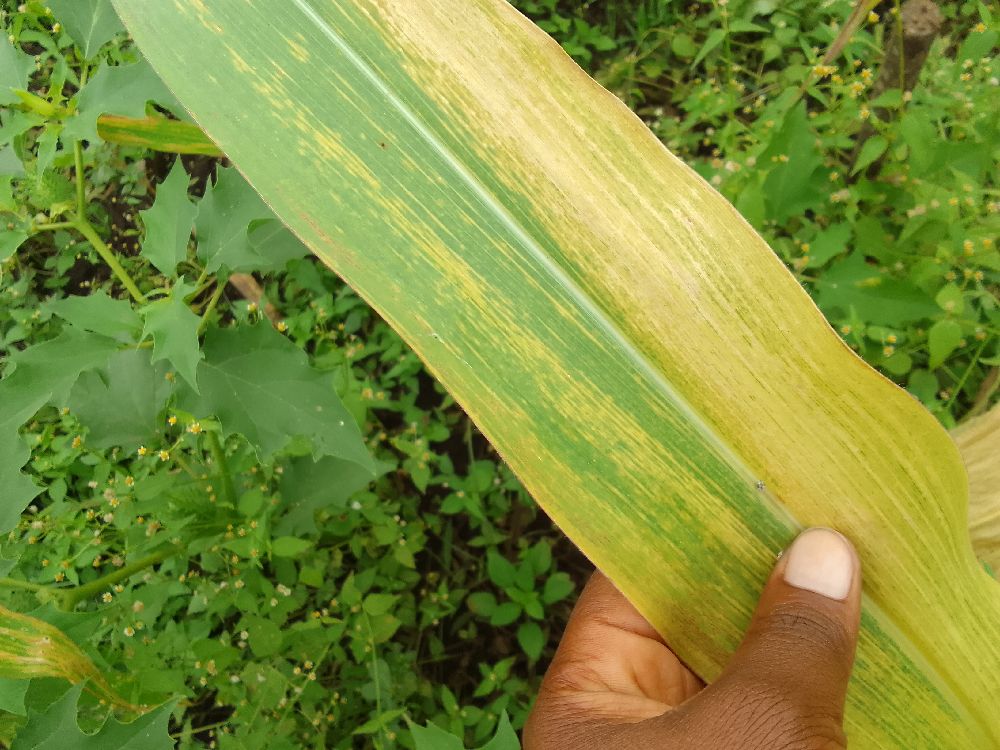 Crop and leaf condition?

maize, maize lethal necrosis
